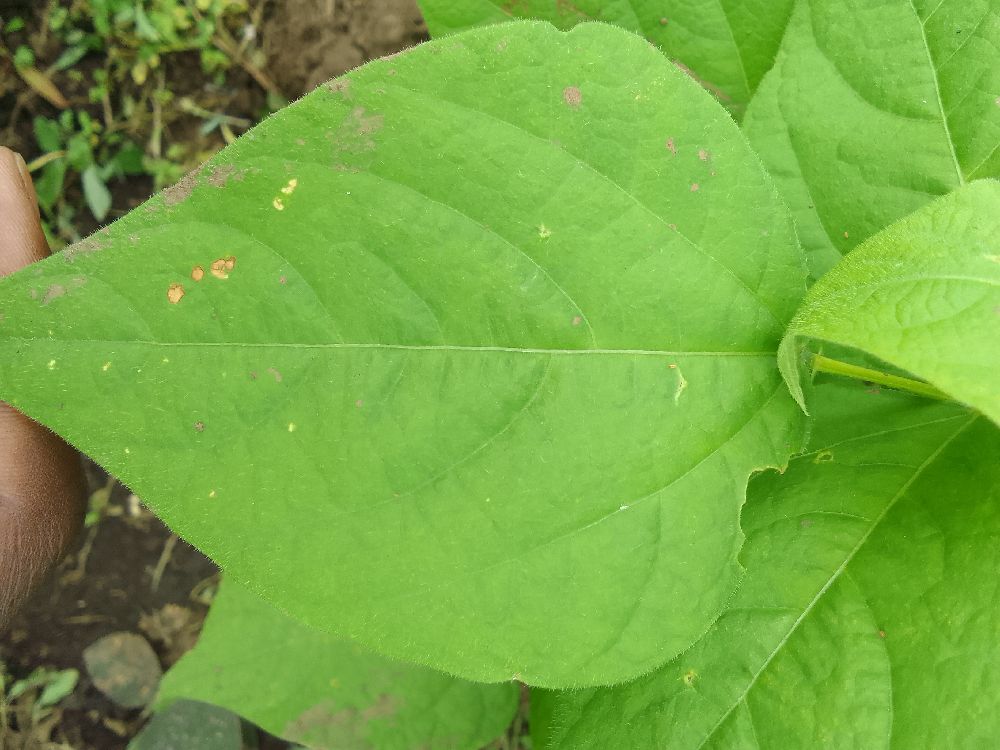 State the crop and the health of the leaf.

common bean, healthy
